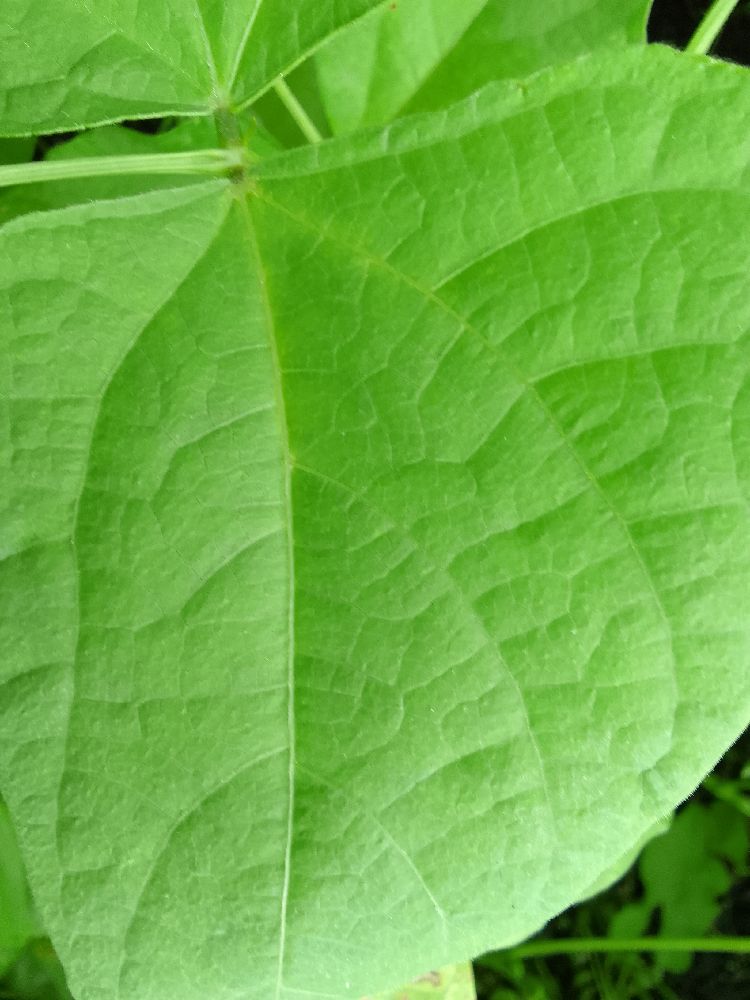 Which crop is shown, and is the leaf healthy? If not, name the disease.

common bean, healthy
